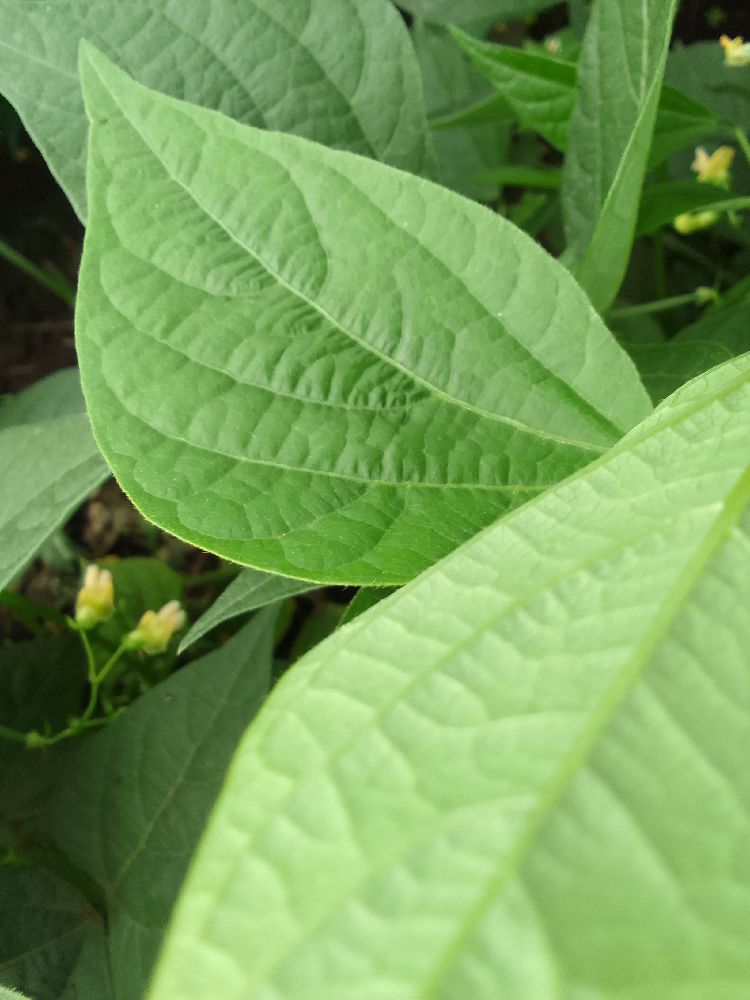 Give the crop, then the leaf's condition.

common bean, healthy
